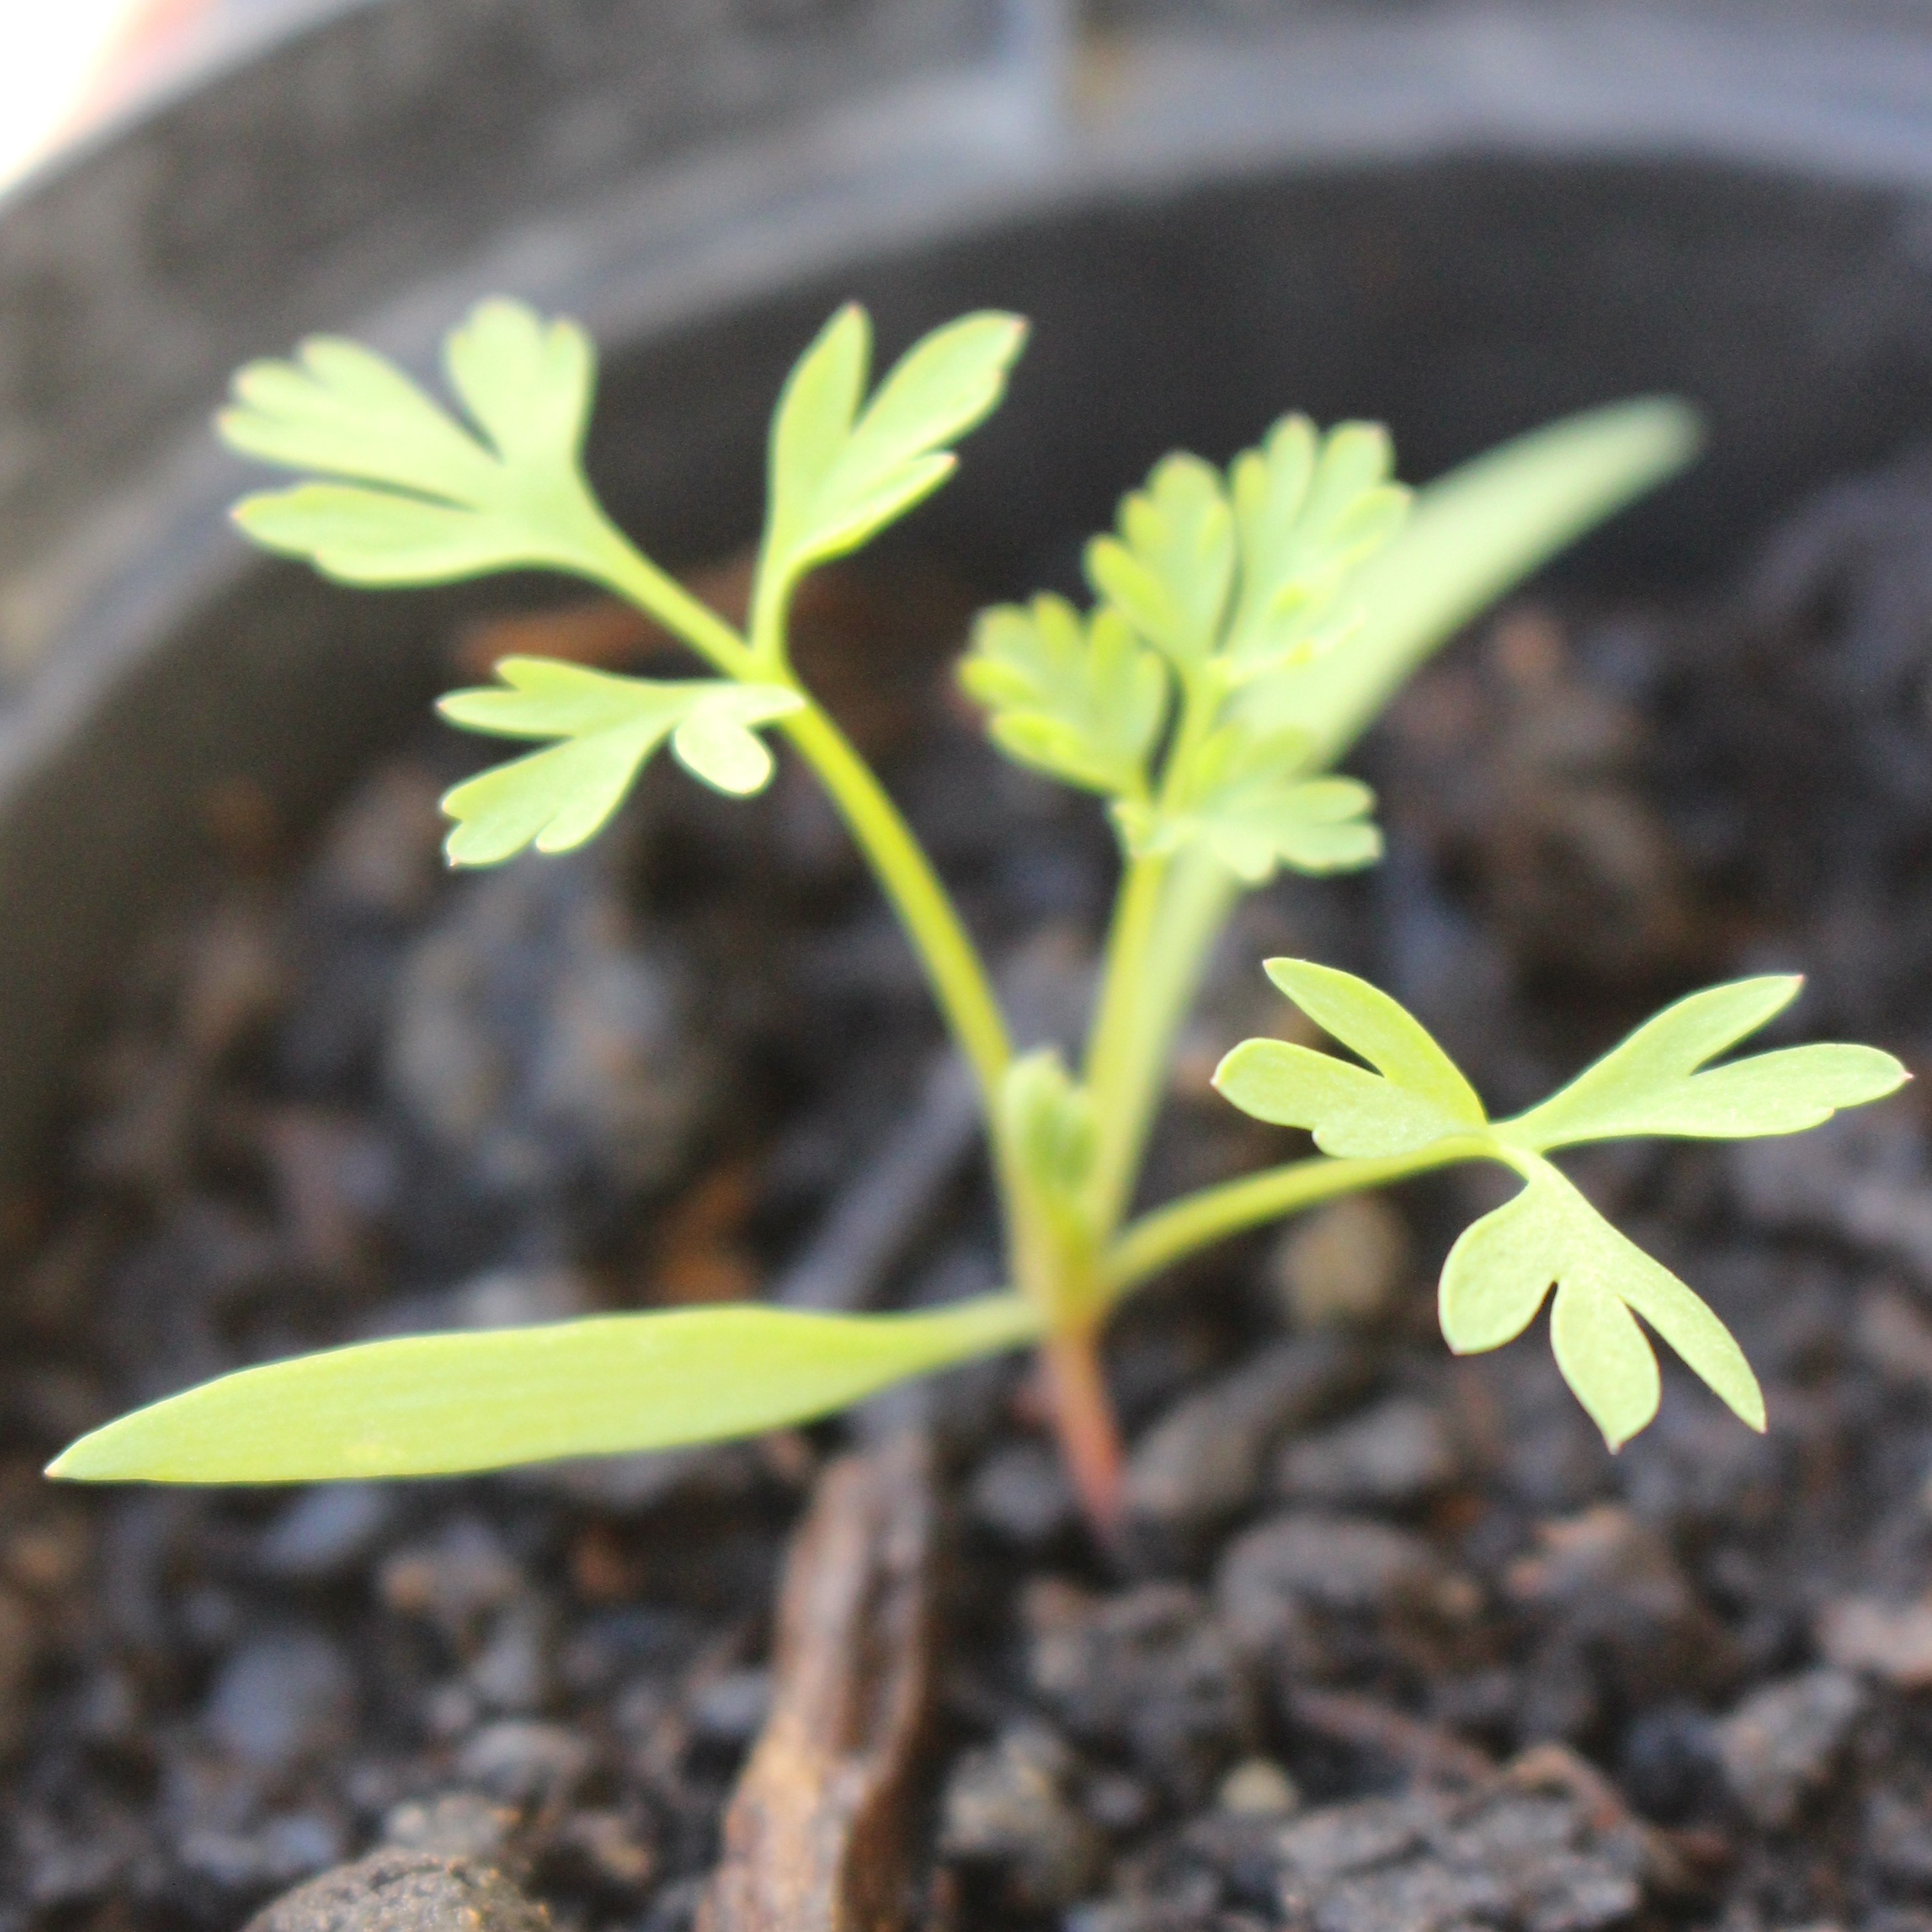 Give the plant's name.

Fumaria officinalis
